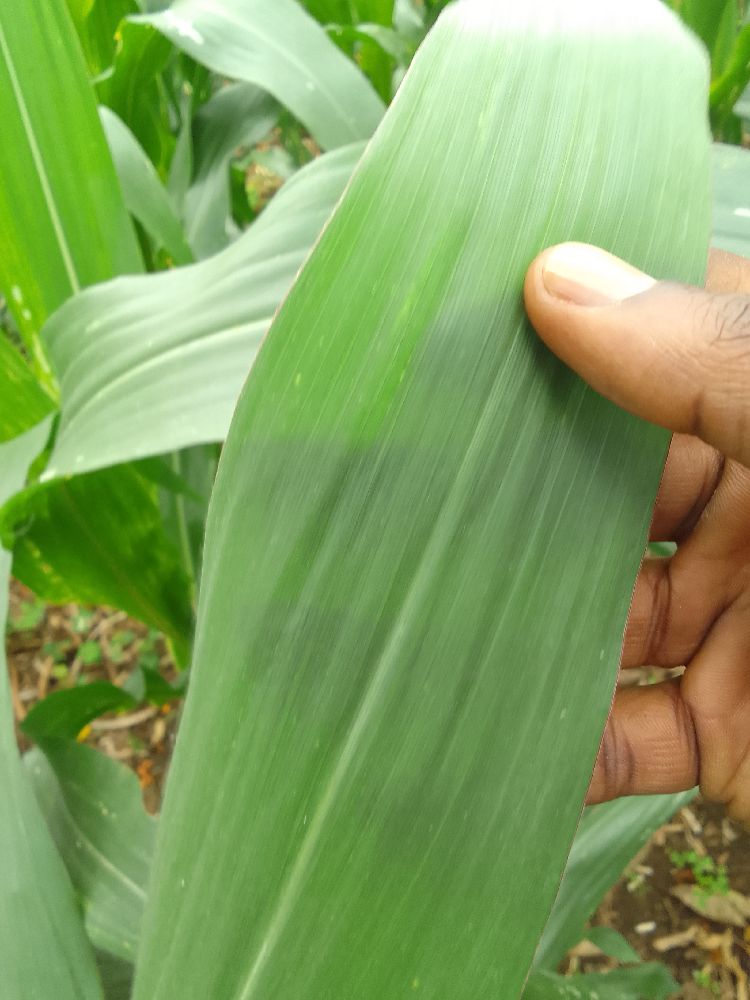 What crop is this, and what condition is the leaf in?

maize, healthy
